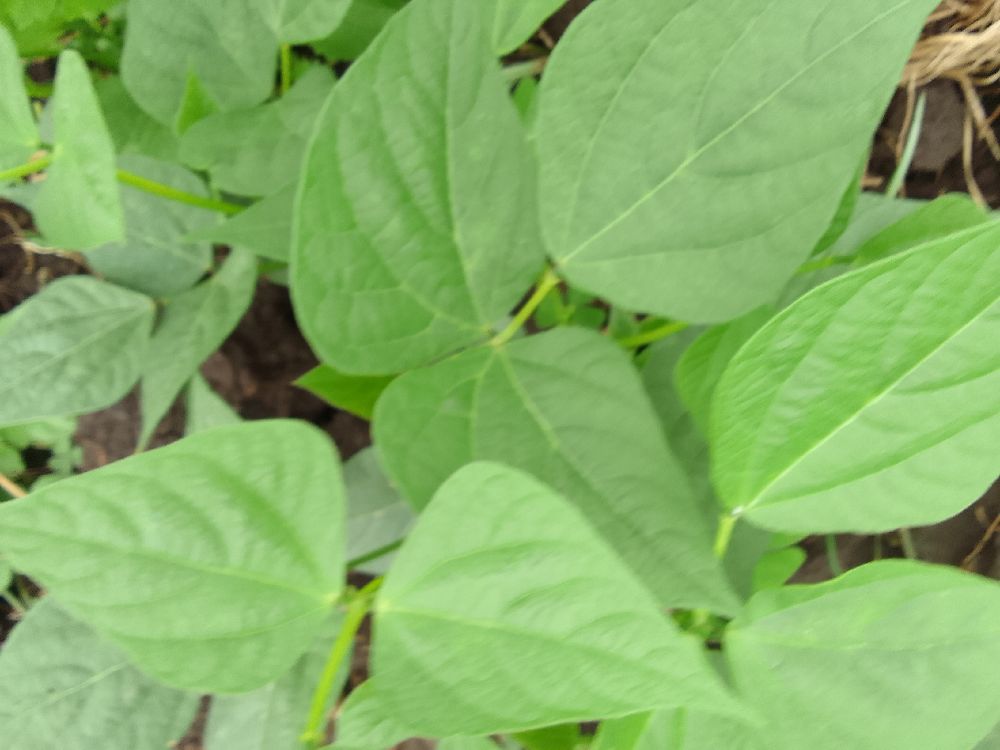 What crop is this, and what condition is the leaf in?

common bean, healthy
